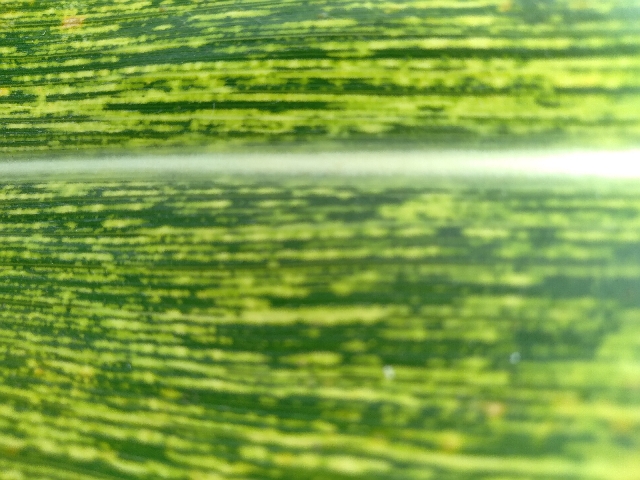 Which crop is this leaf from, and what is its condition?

maize, maize streak virus
